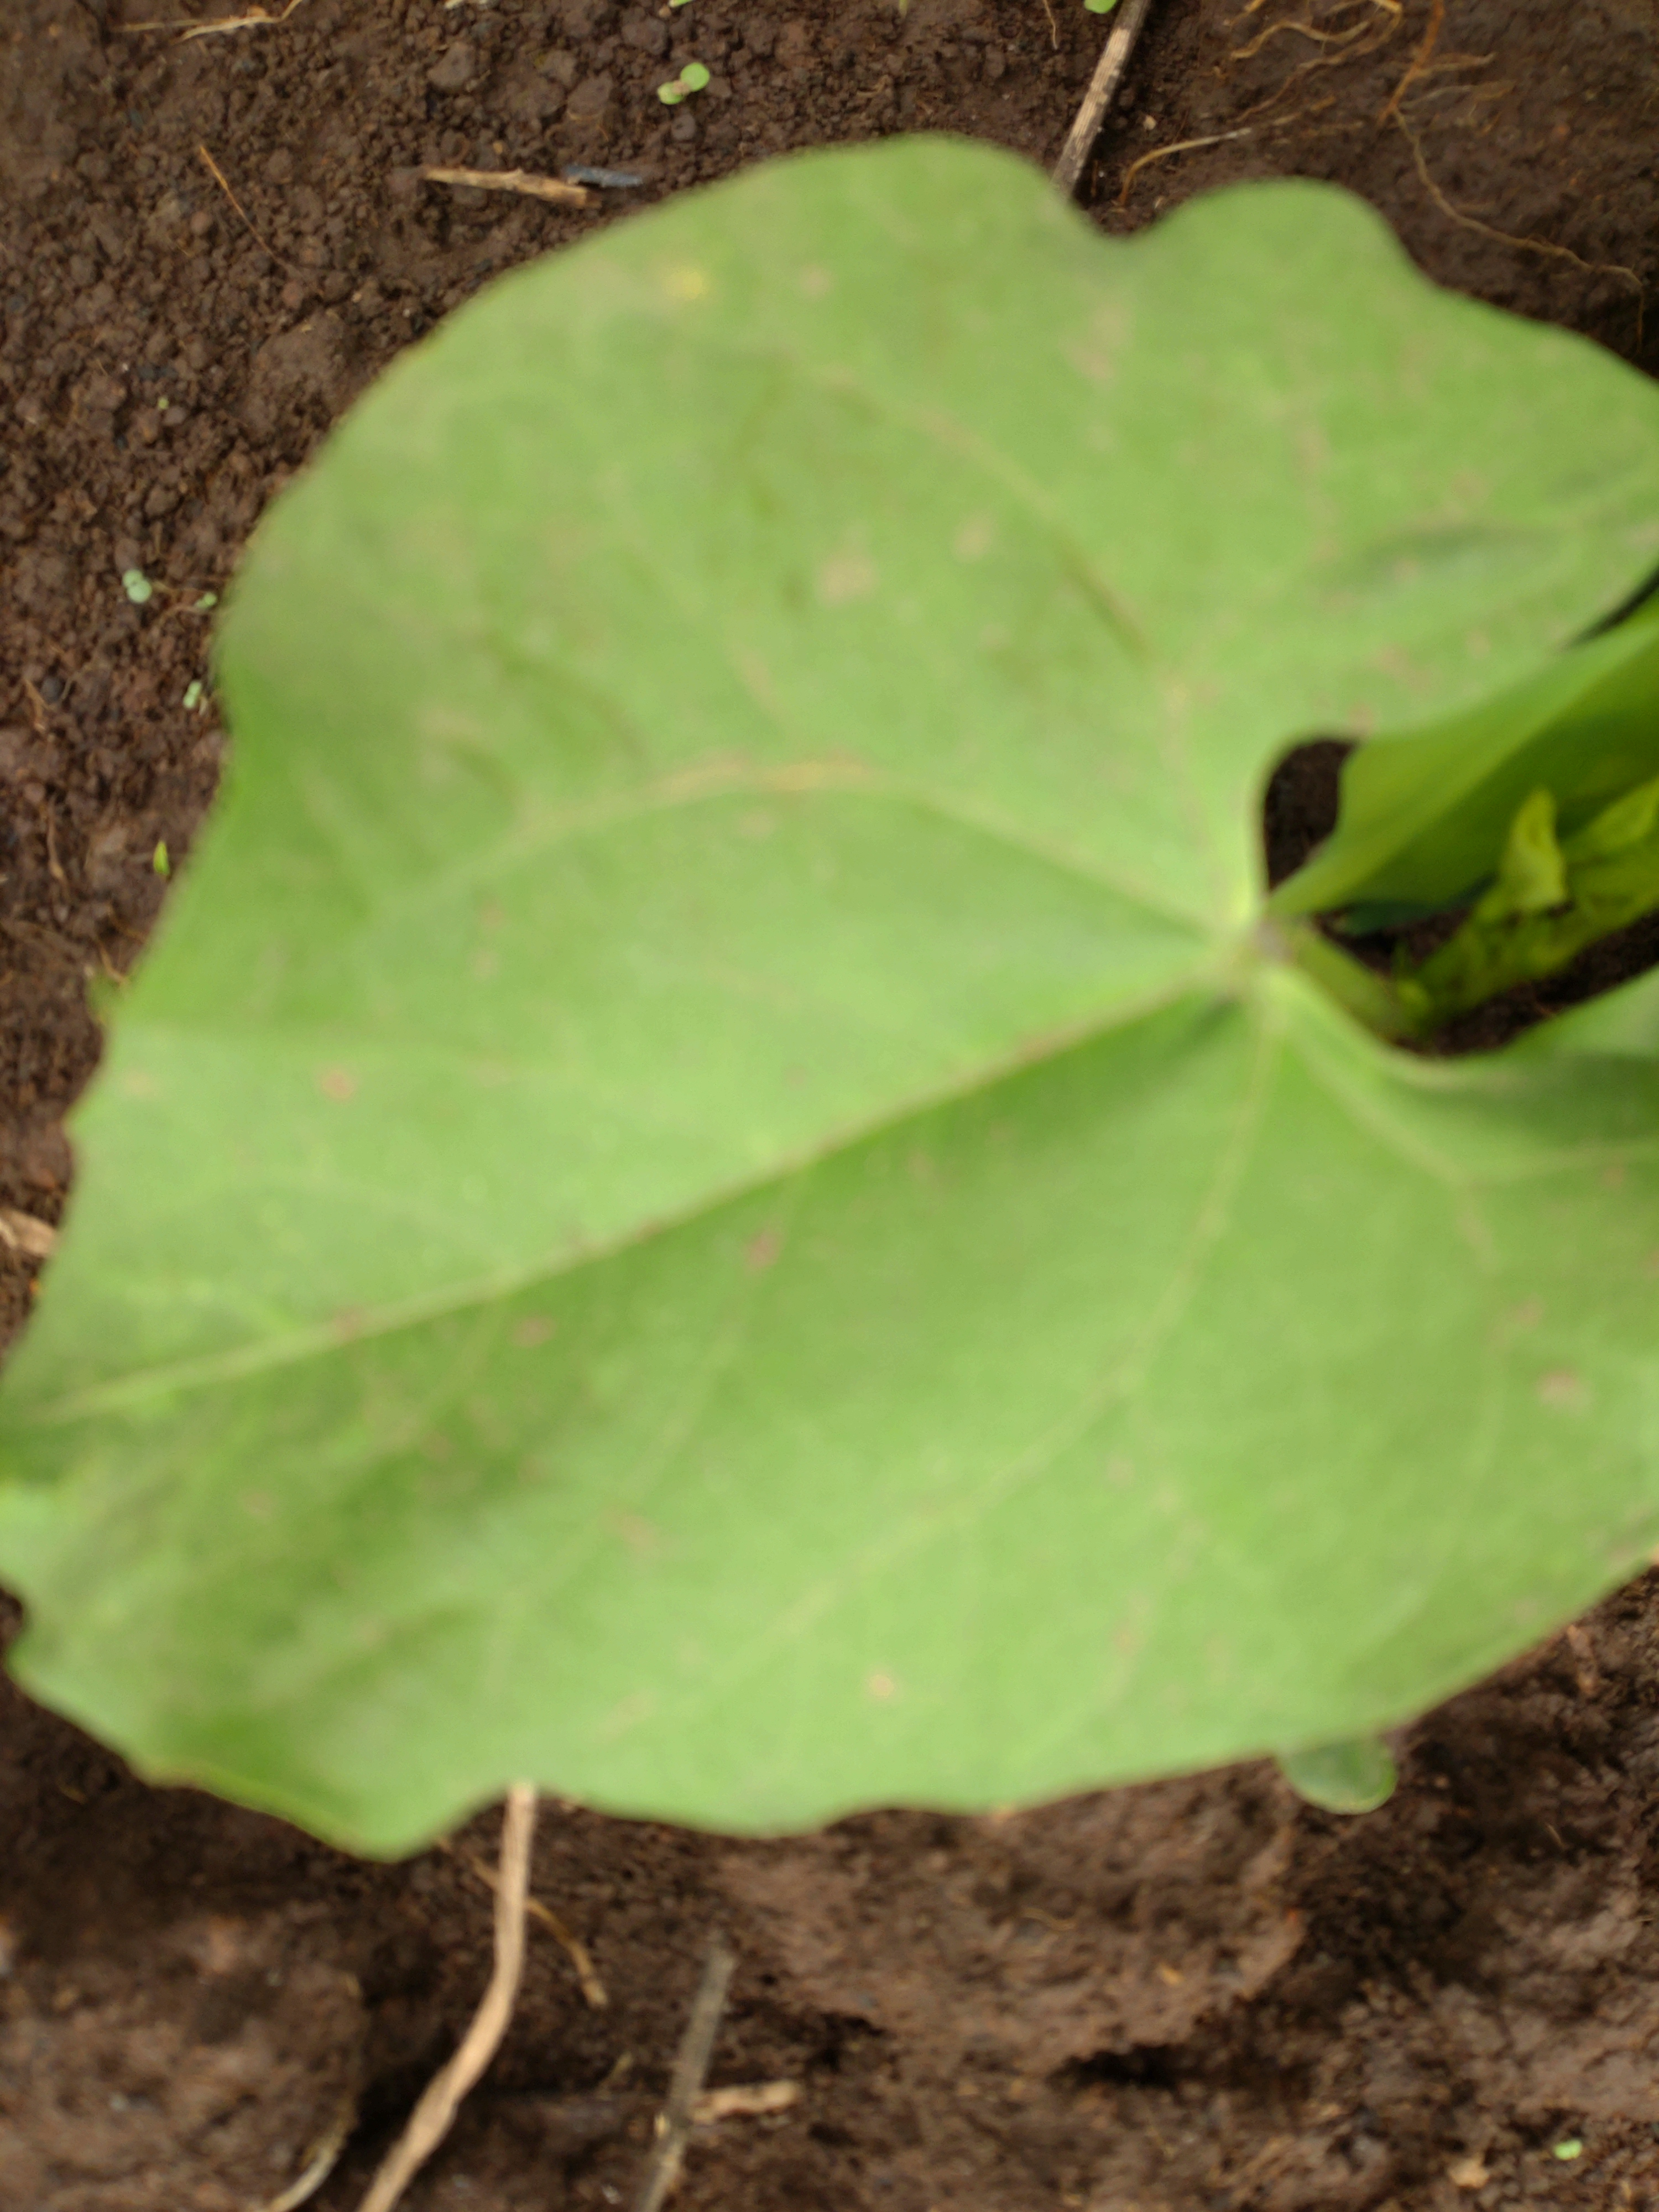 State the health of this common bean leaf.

healthy
